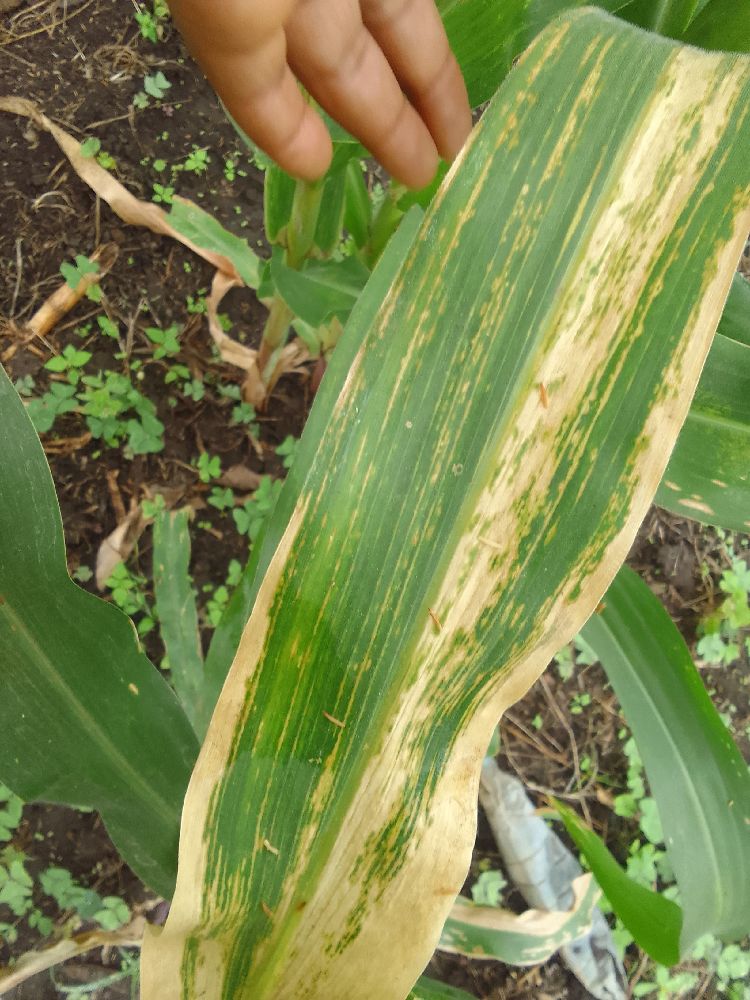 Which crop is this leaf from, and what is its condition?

maize, maize lethal necrosis
